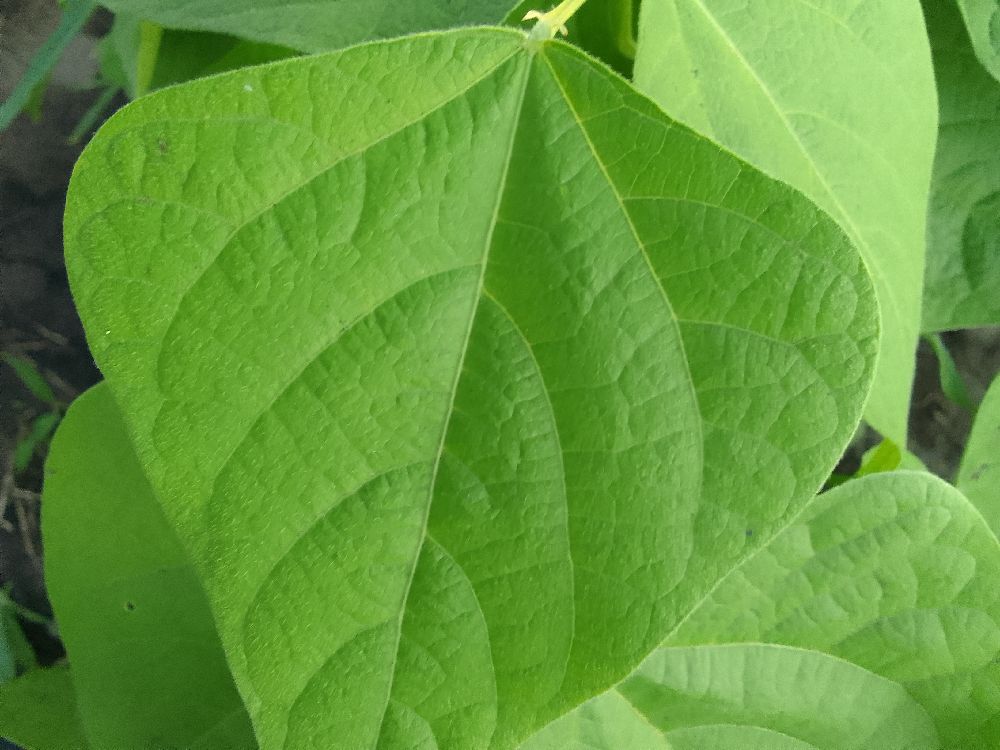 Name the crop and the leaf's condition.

common bean, healthy
